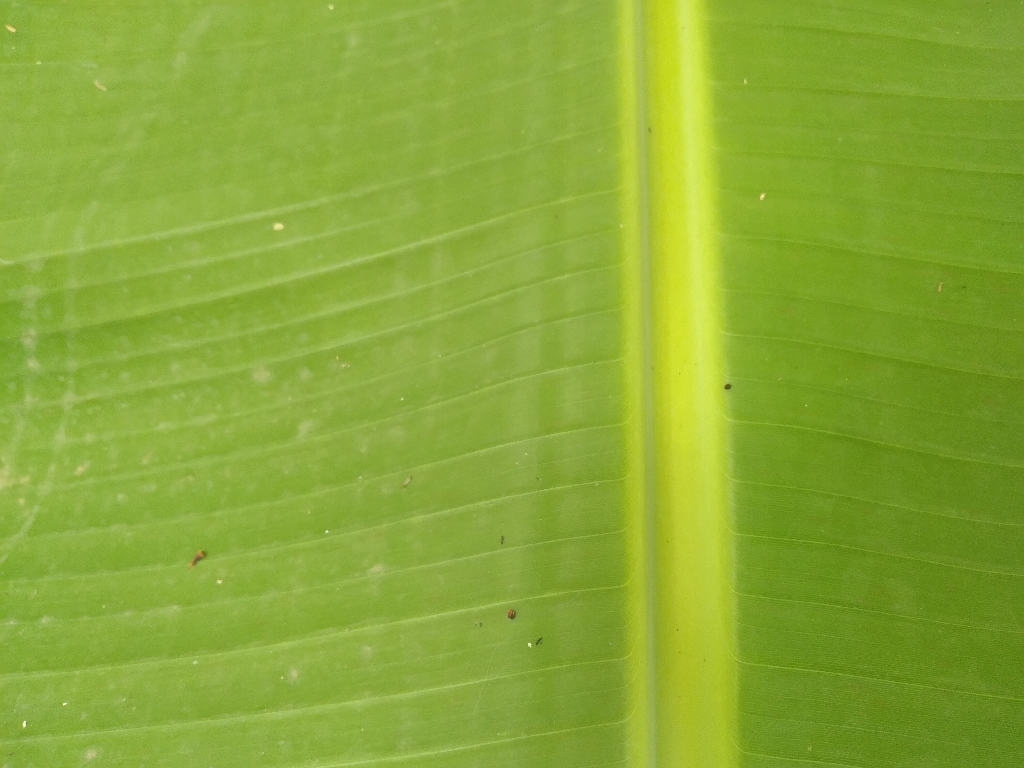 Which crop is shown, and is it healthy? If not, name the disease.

banana, healthy
